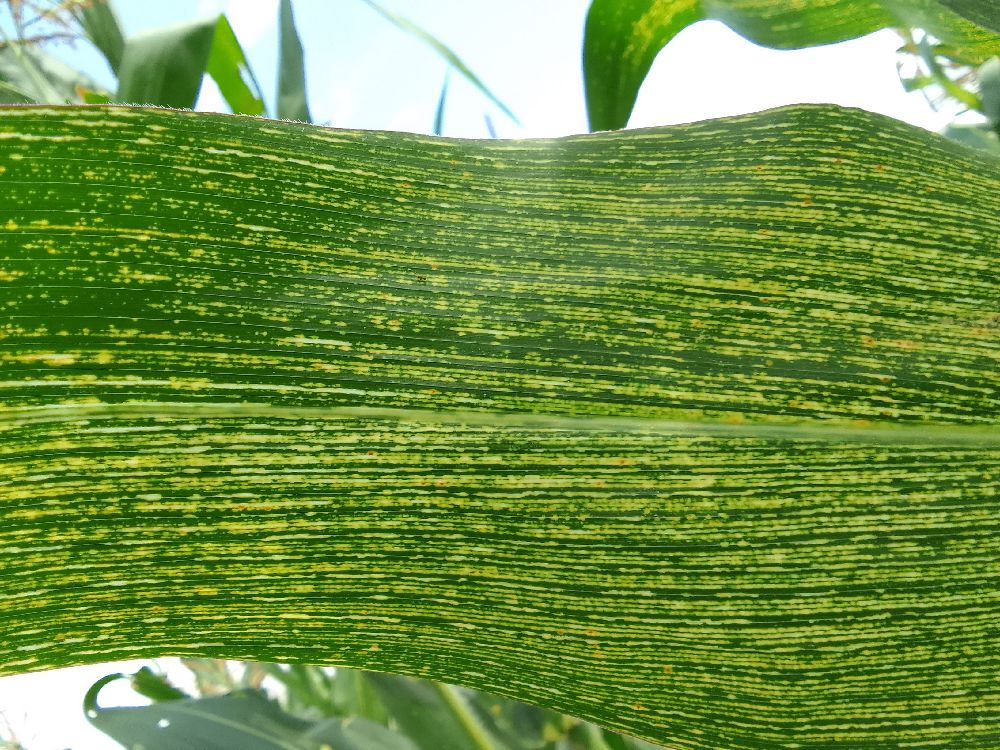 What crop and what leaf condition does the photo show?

maize, maize streak virus
